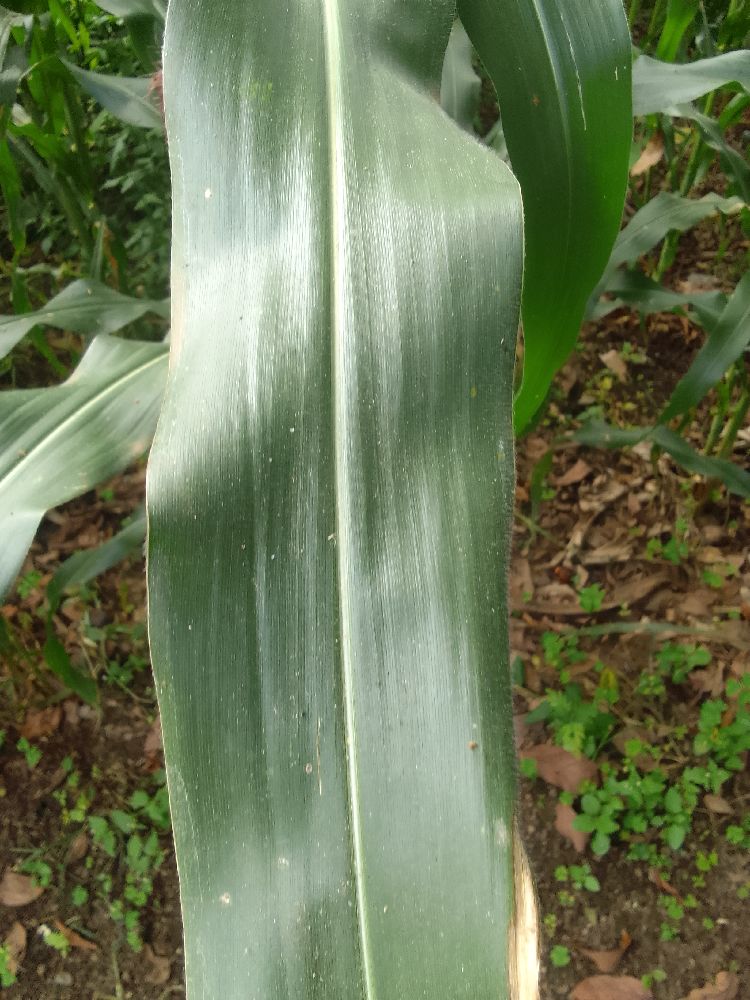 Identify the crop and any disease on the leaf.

maize, healthy
